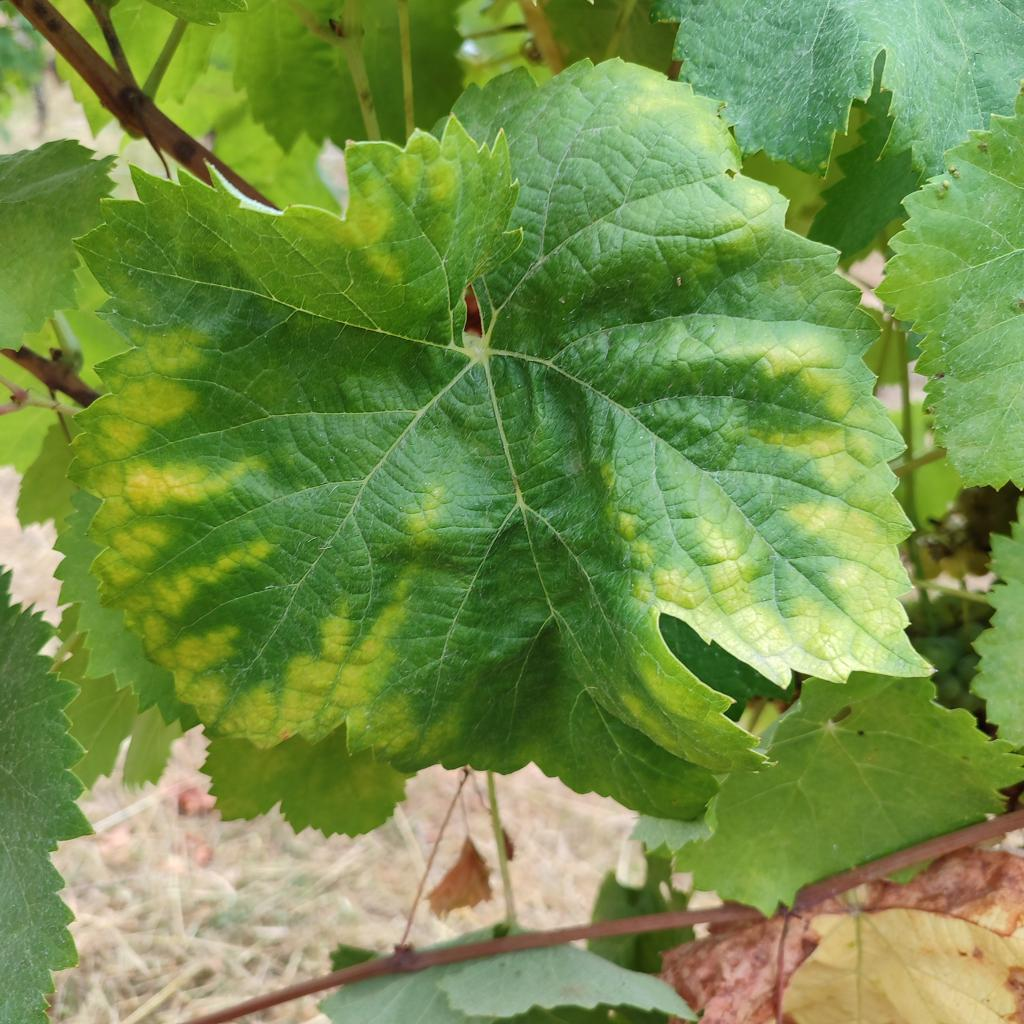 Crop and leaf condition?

grapevine, esca complex
